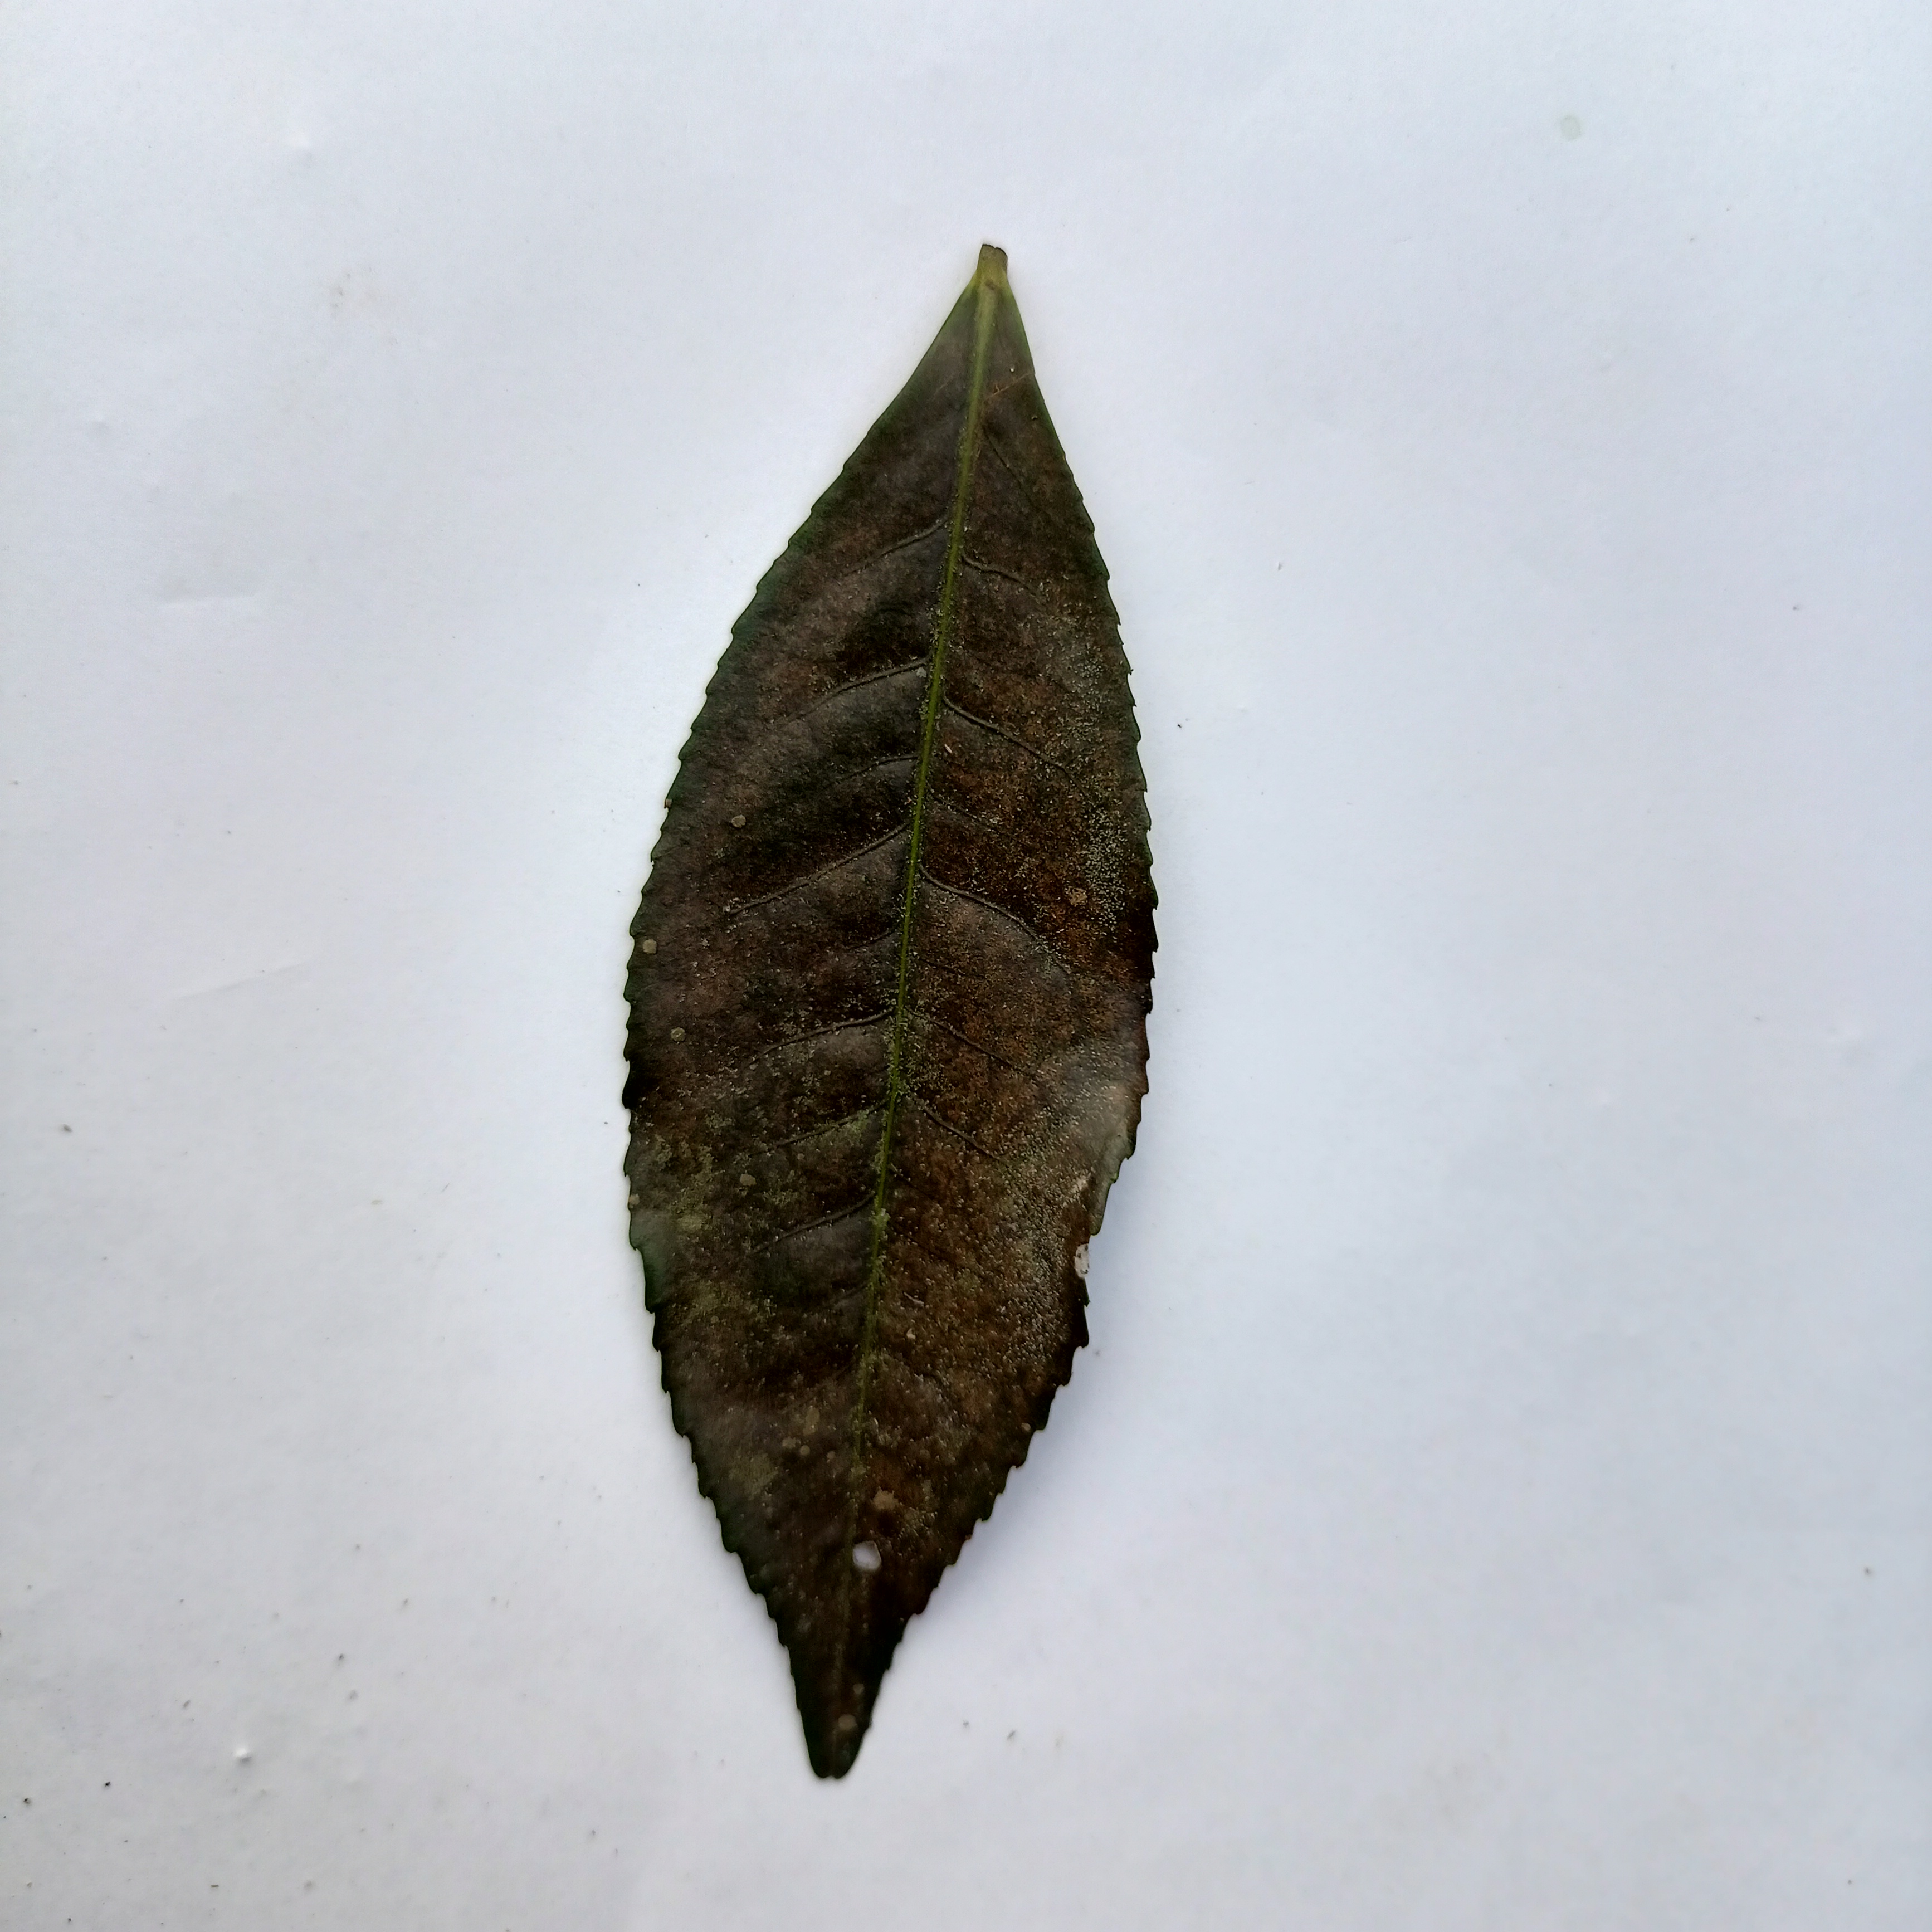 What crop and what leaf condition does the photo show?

tea, red rust
